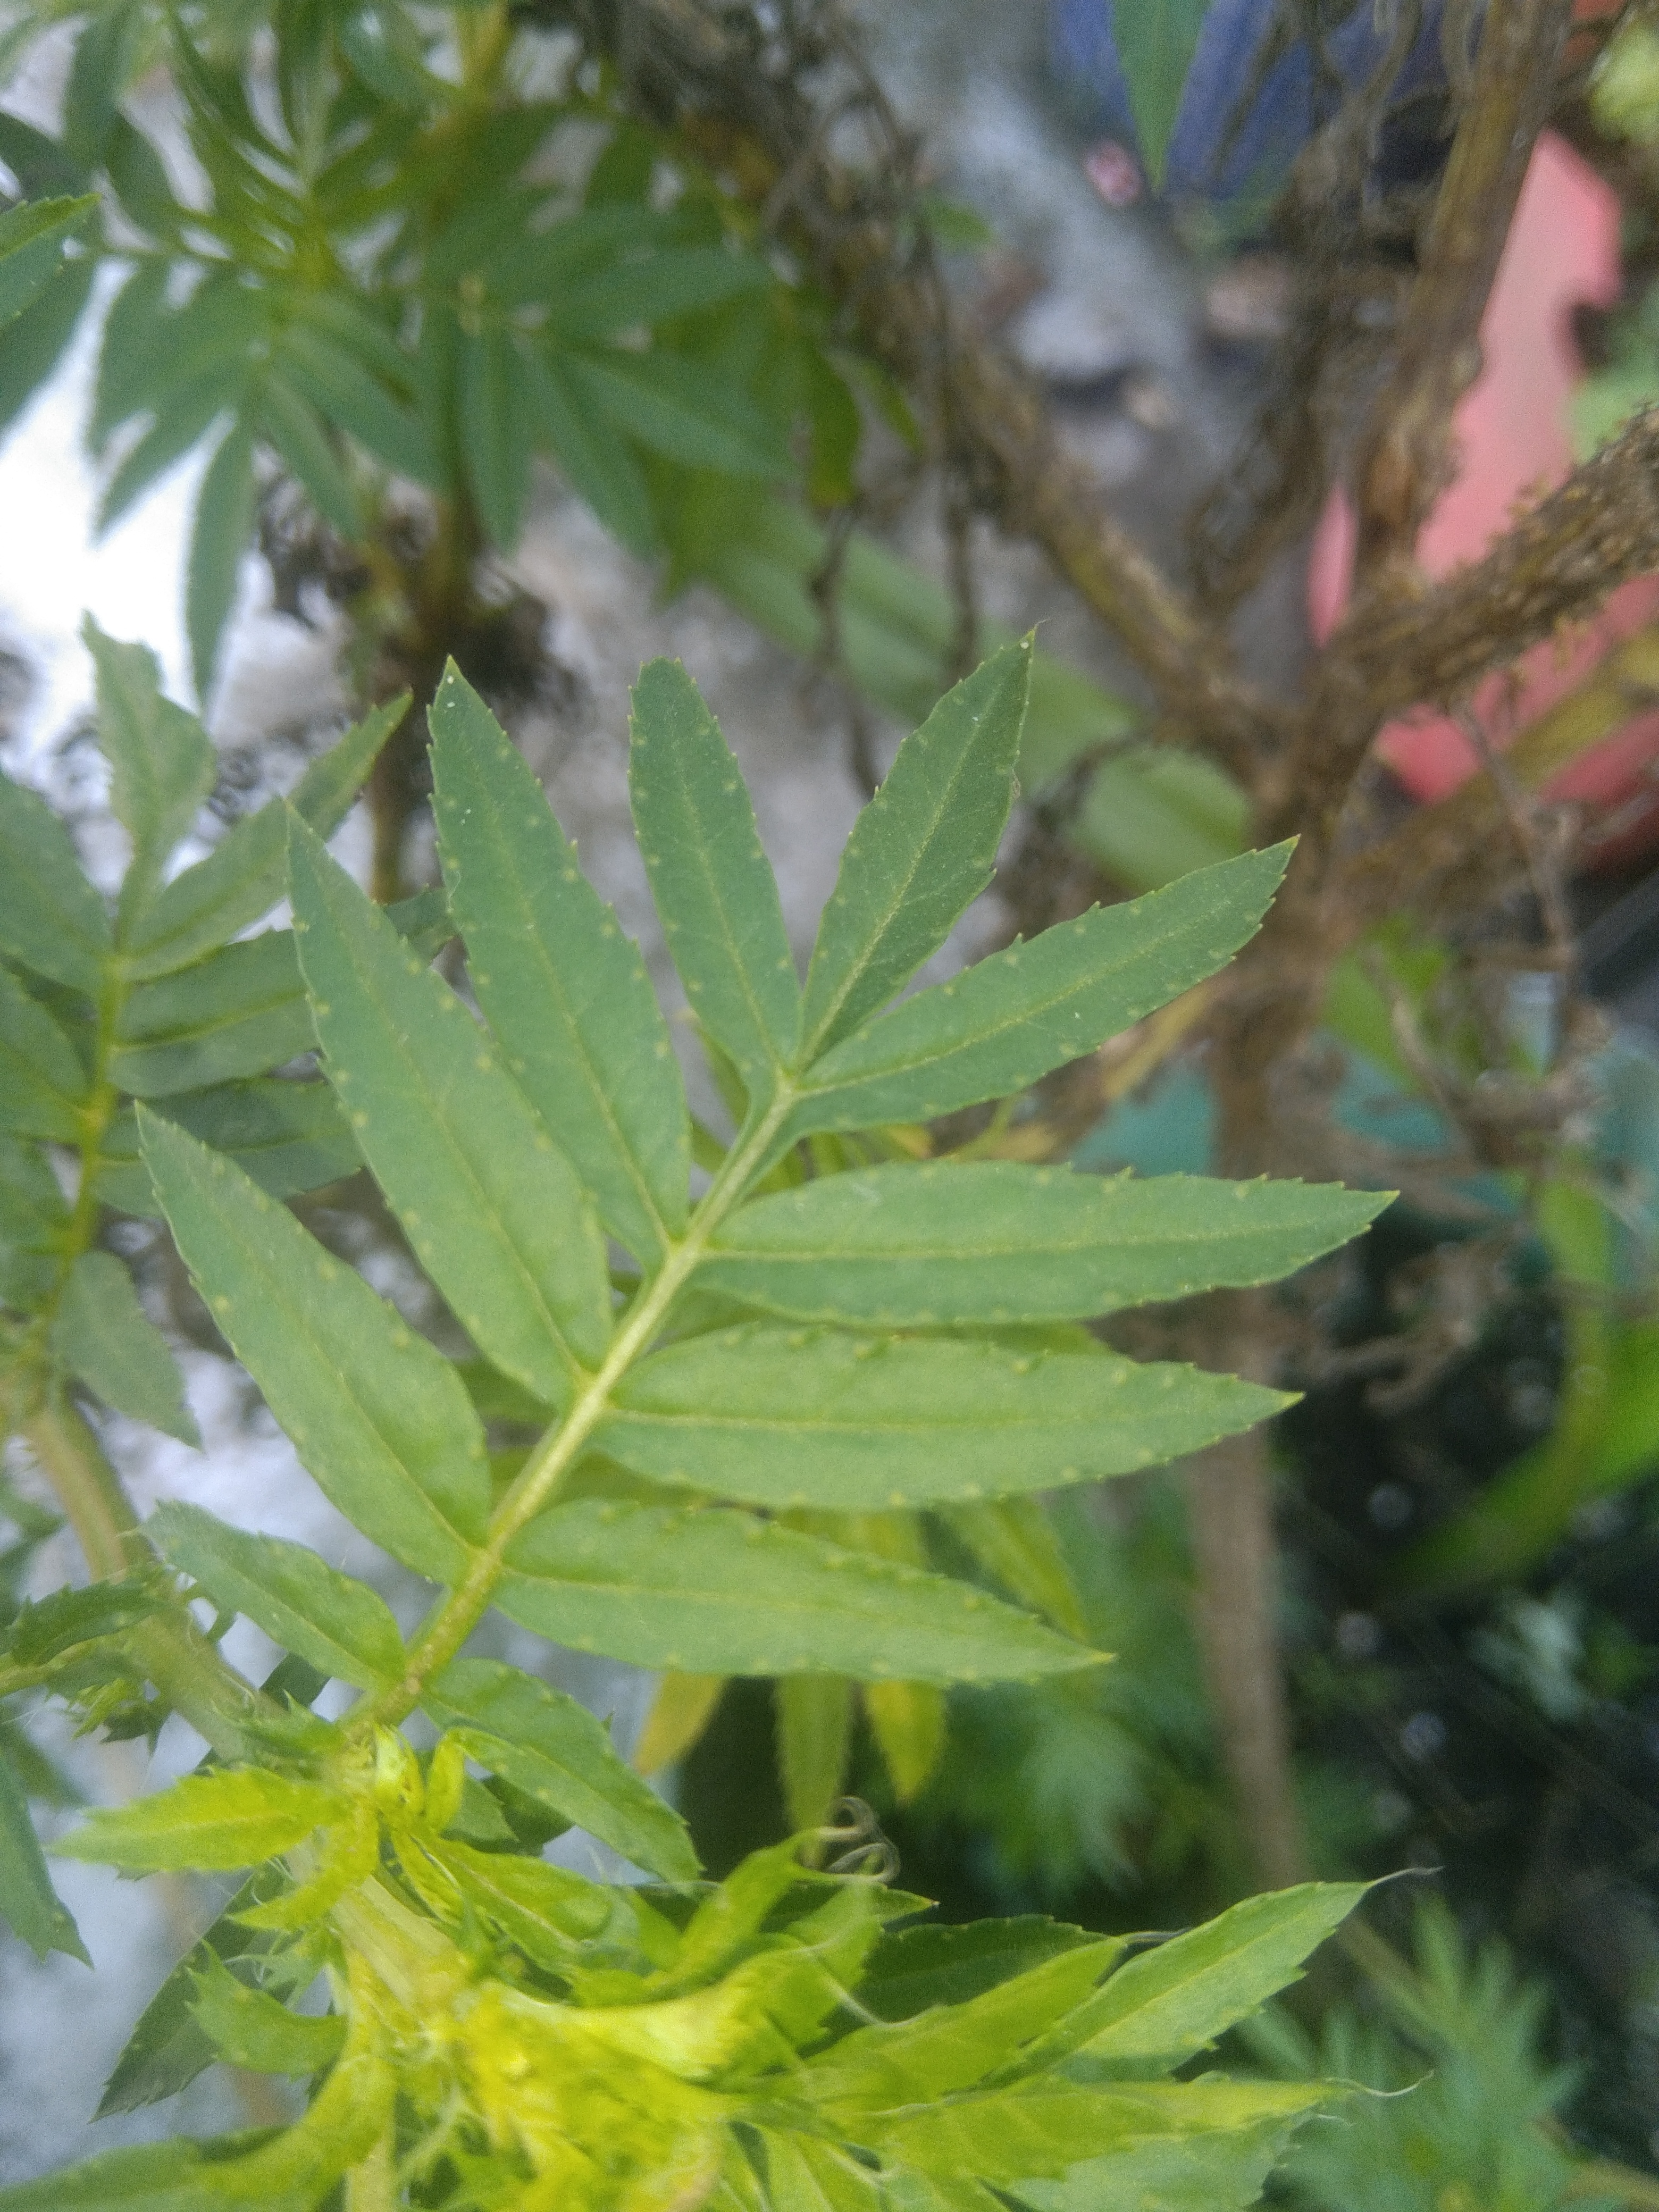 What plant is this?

marigold
